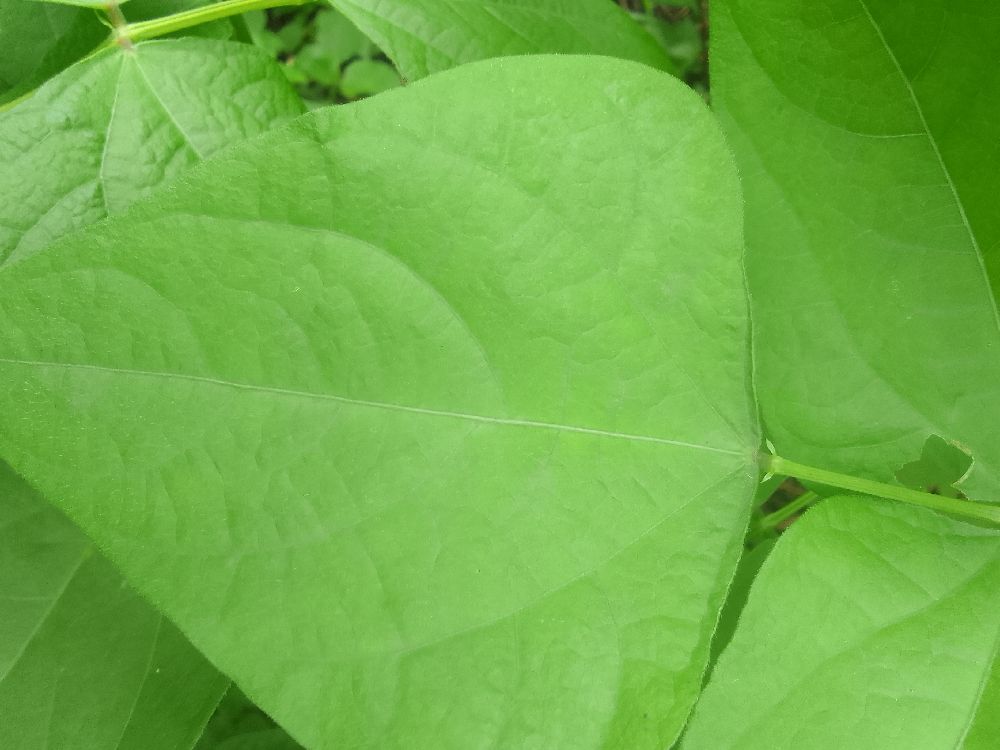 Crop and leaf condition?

common bean, healthy
